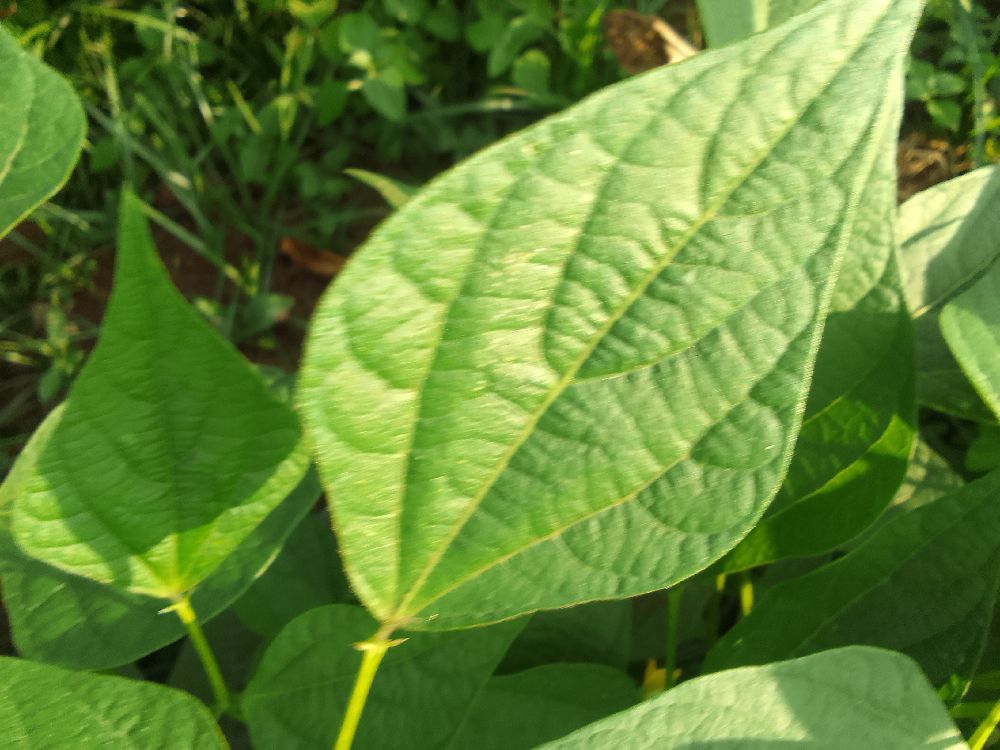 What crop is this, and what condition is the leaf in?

common bean, healthy
